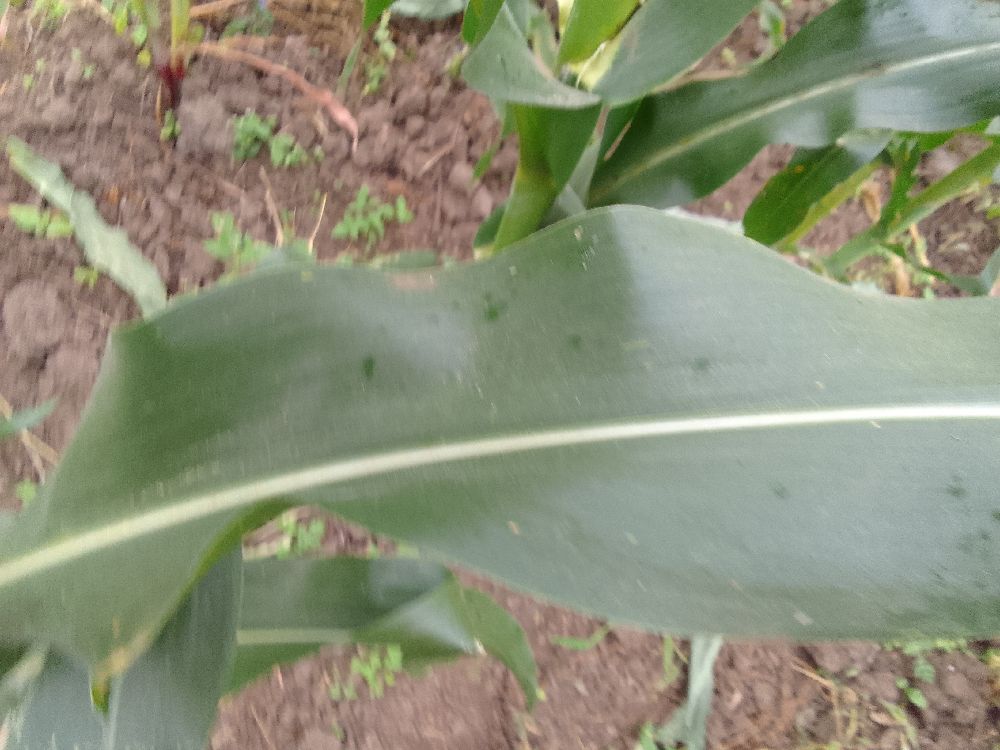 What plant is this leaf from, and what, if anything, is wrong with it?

maize, healthy
